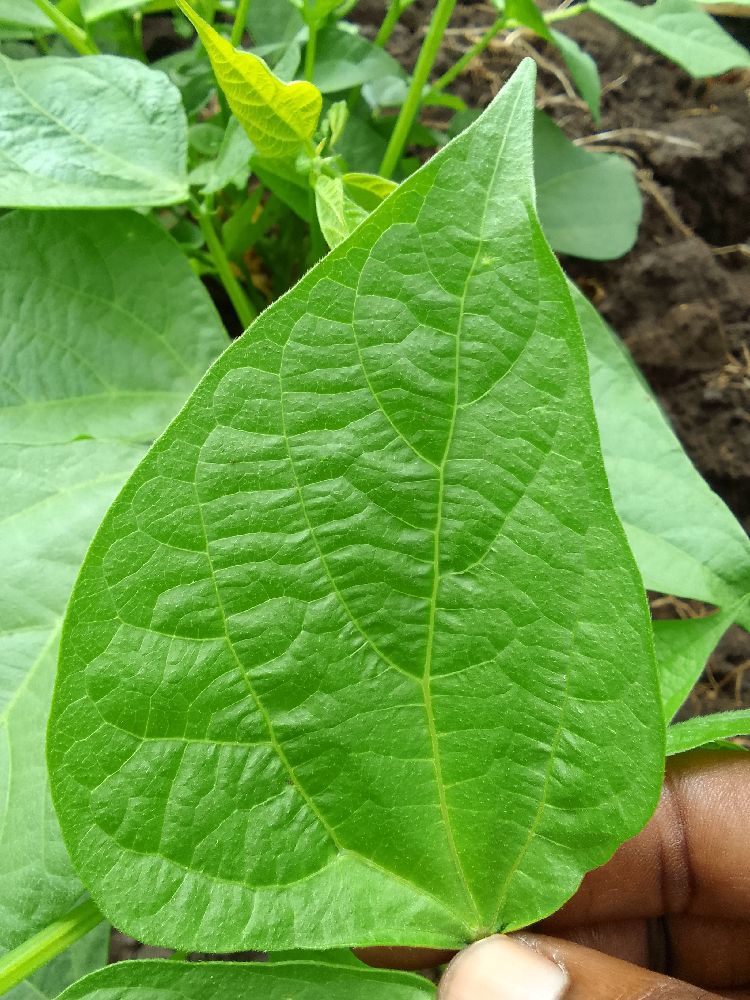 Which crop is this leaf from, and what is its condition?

common bean, healthy
